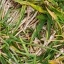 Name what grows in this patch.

grass
